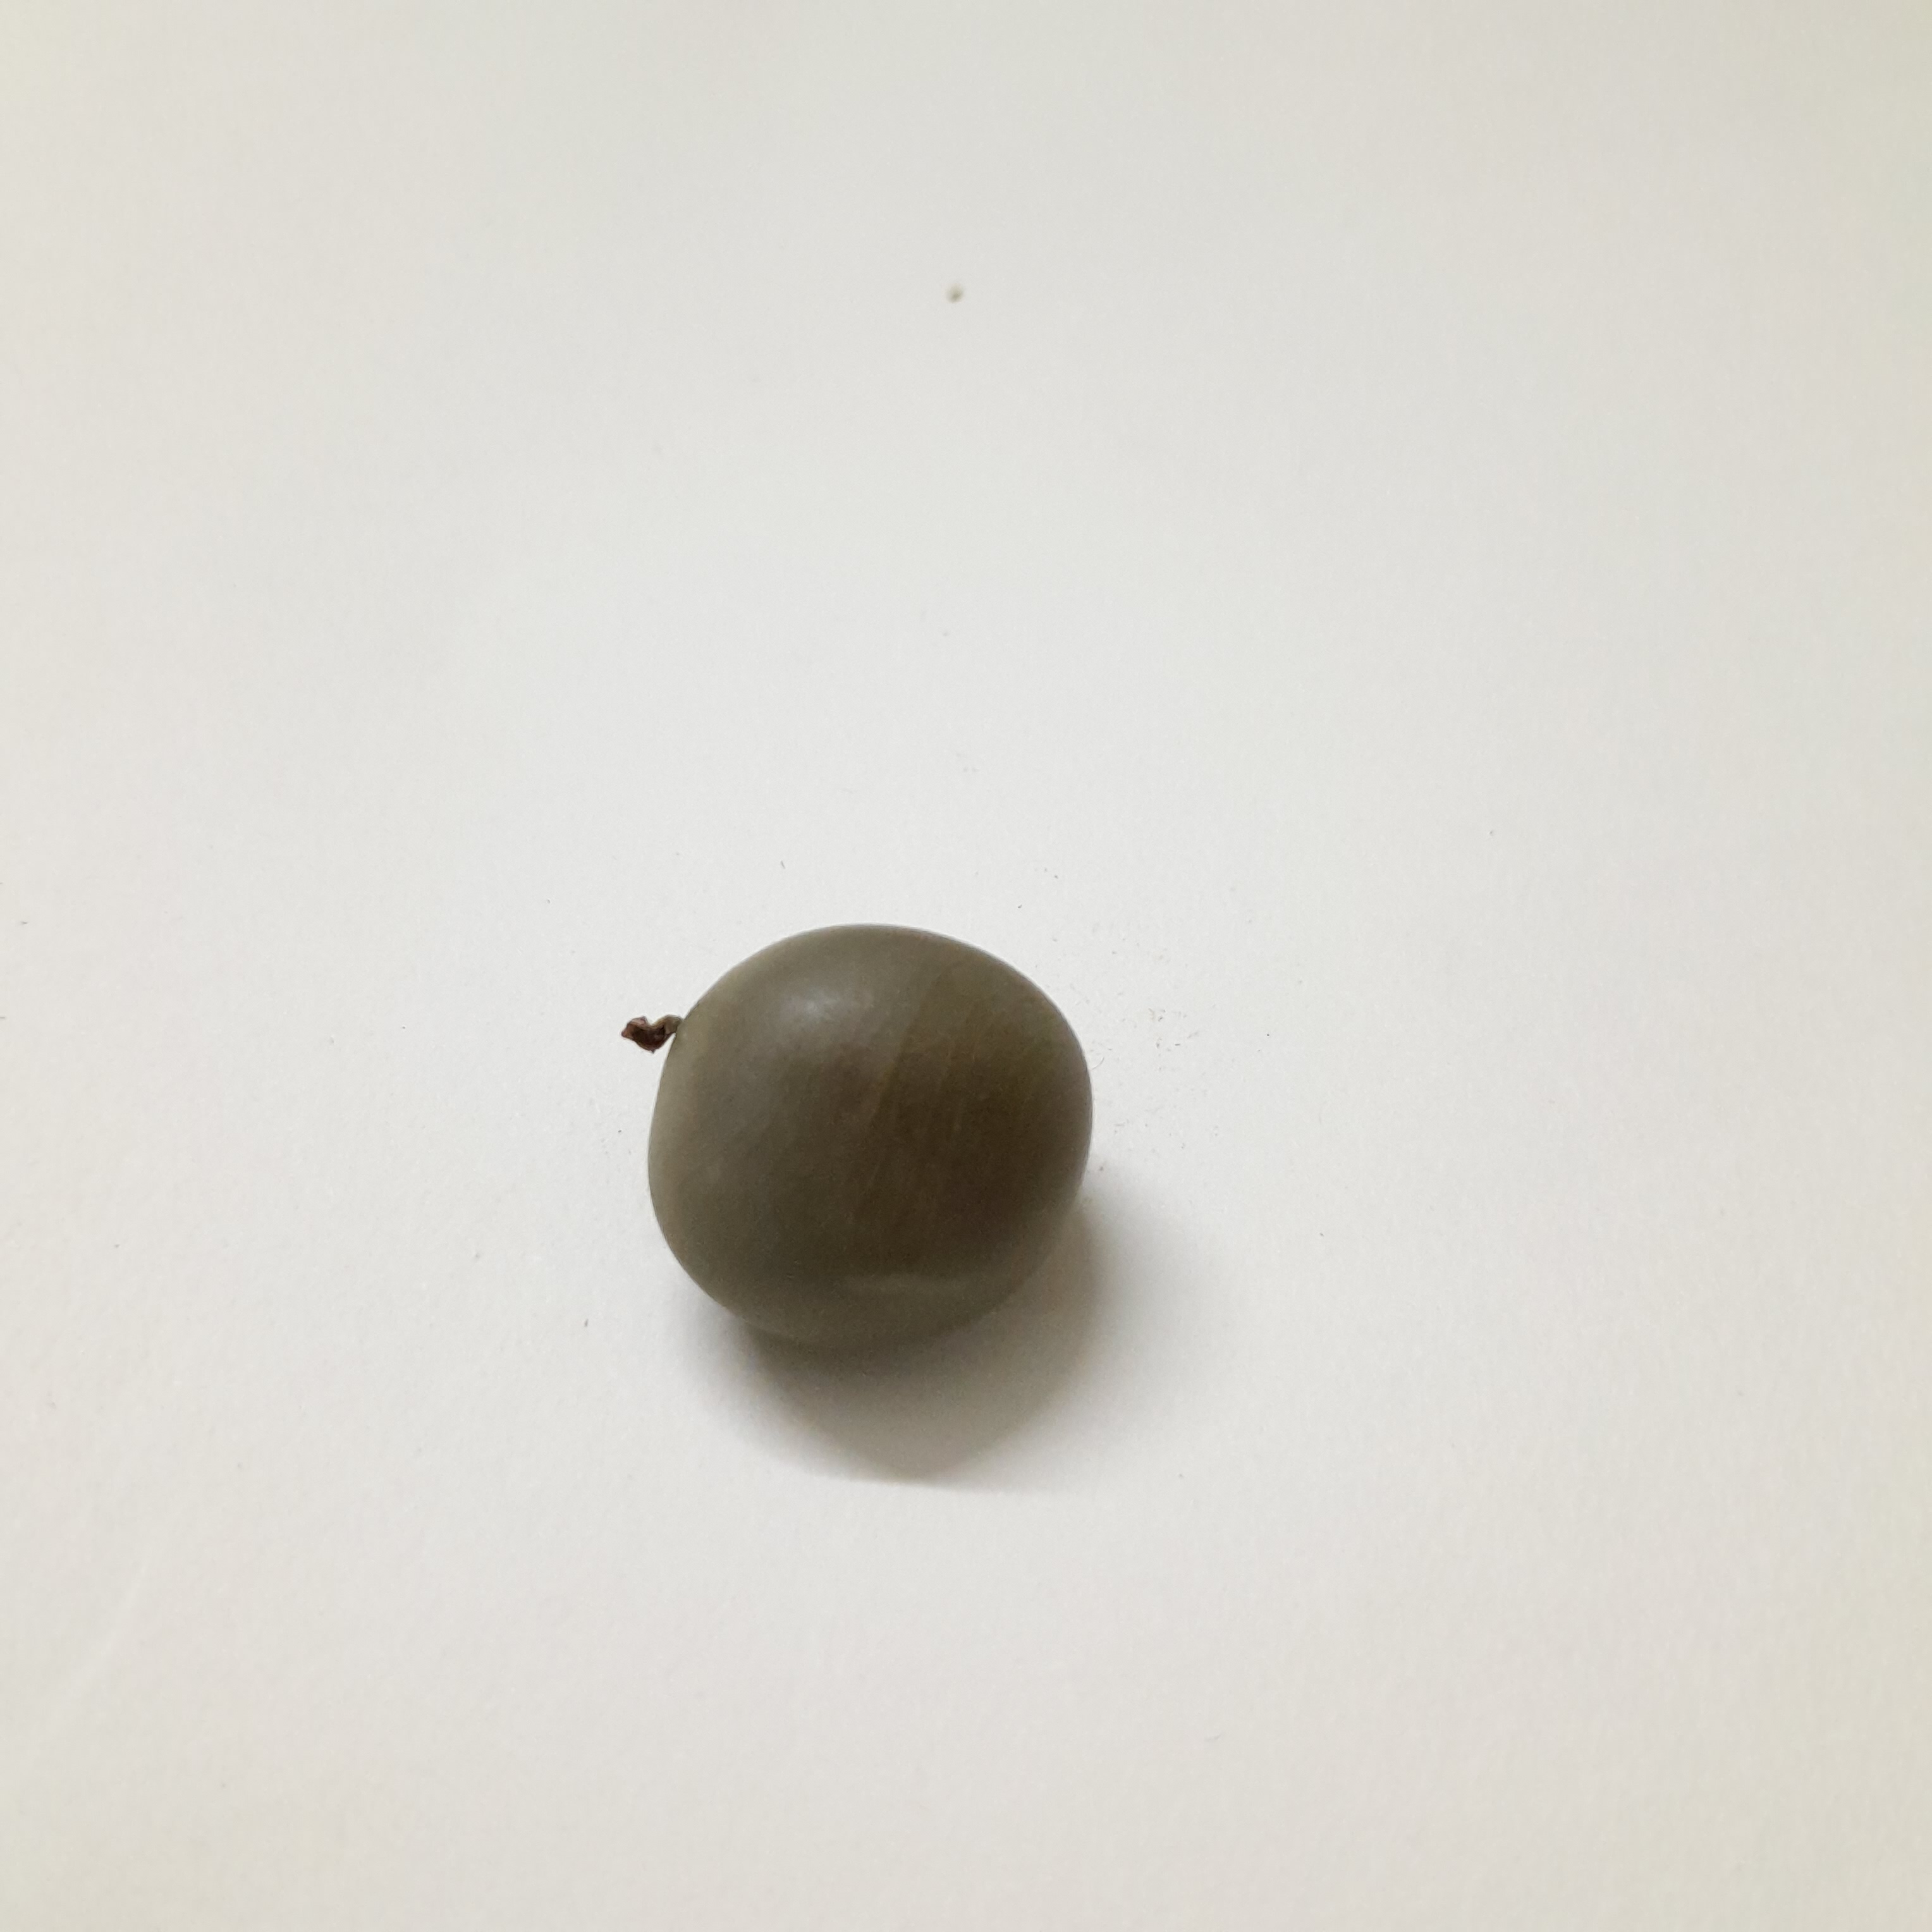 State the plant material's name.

sagargota
